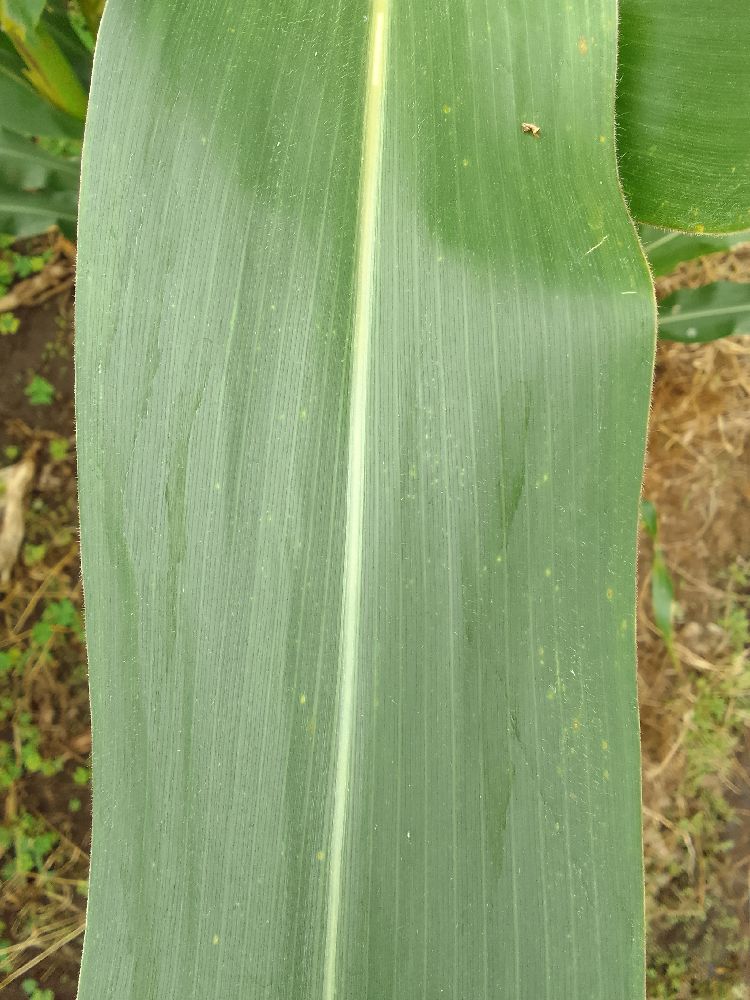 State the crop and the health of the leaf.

maize, healthy
